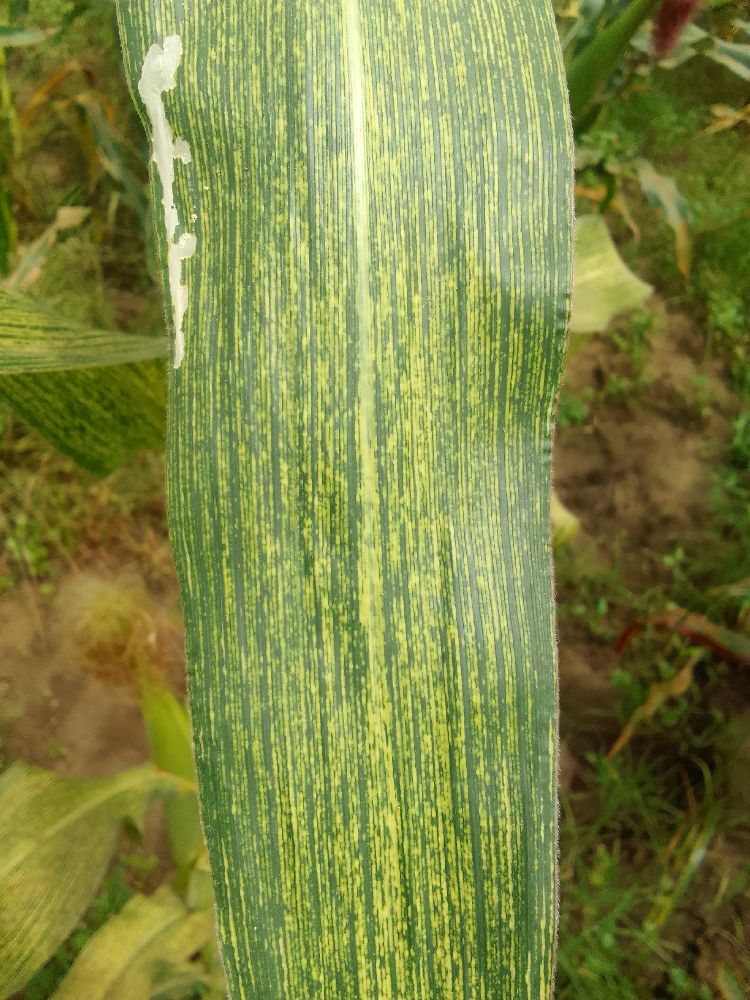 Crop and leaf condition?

maize, maize streak virus
